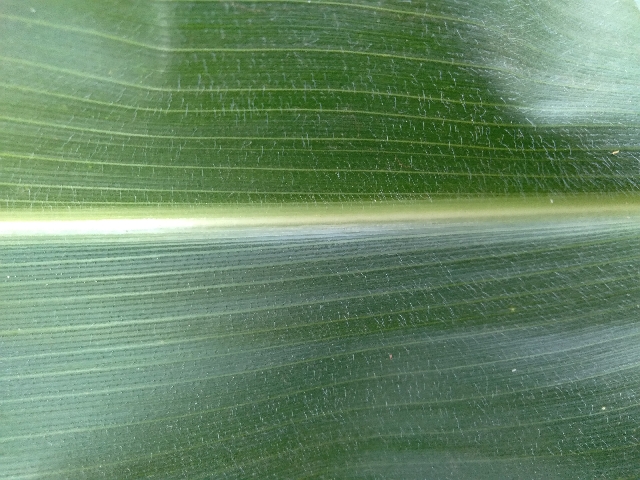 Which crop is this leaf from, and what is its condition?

maize, healthy
